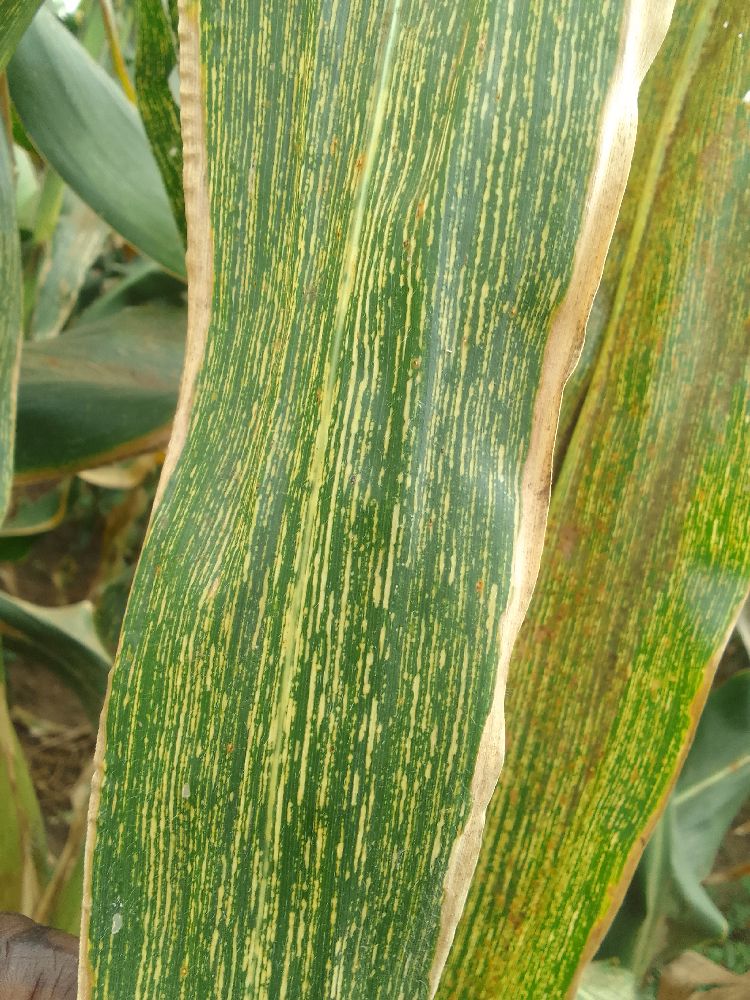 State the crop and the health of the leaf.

maize, maize streak virus
